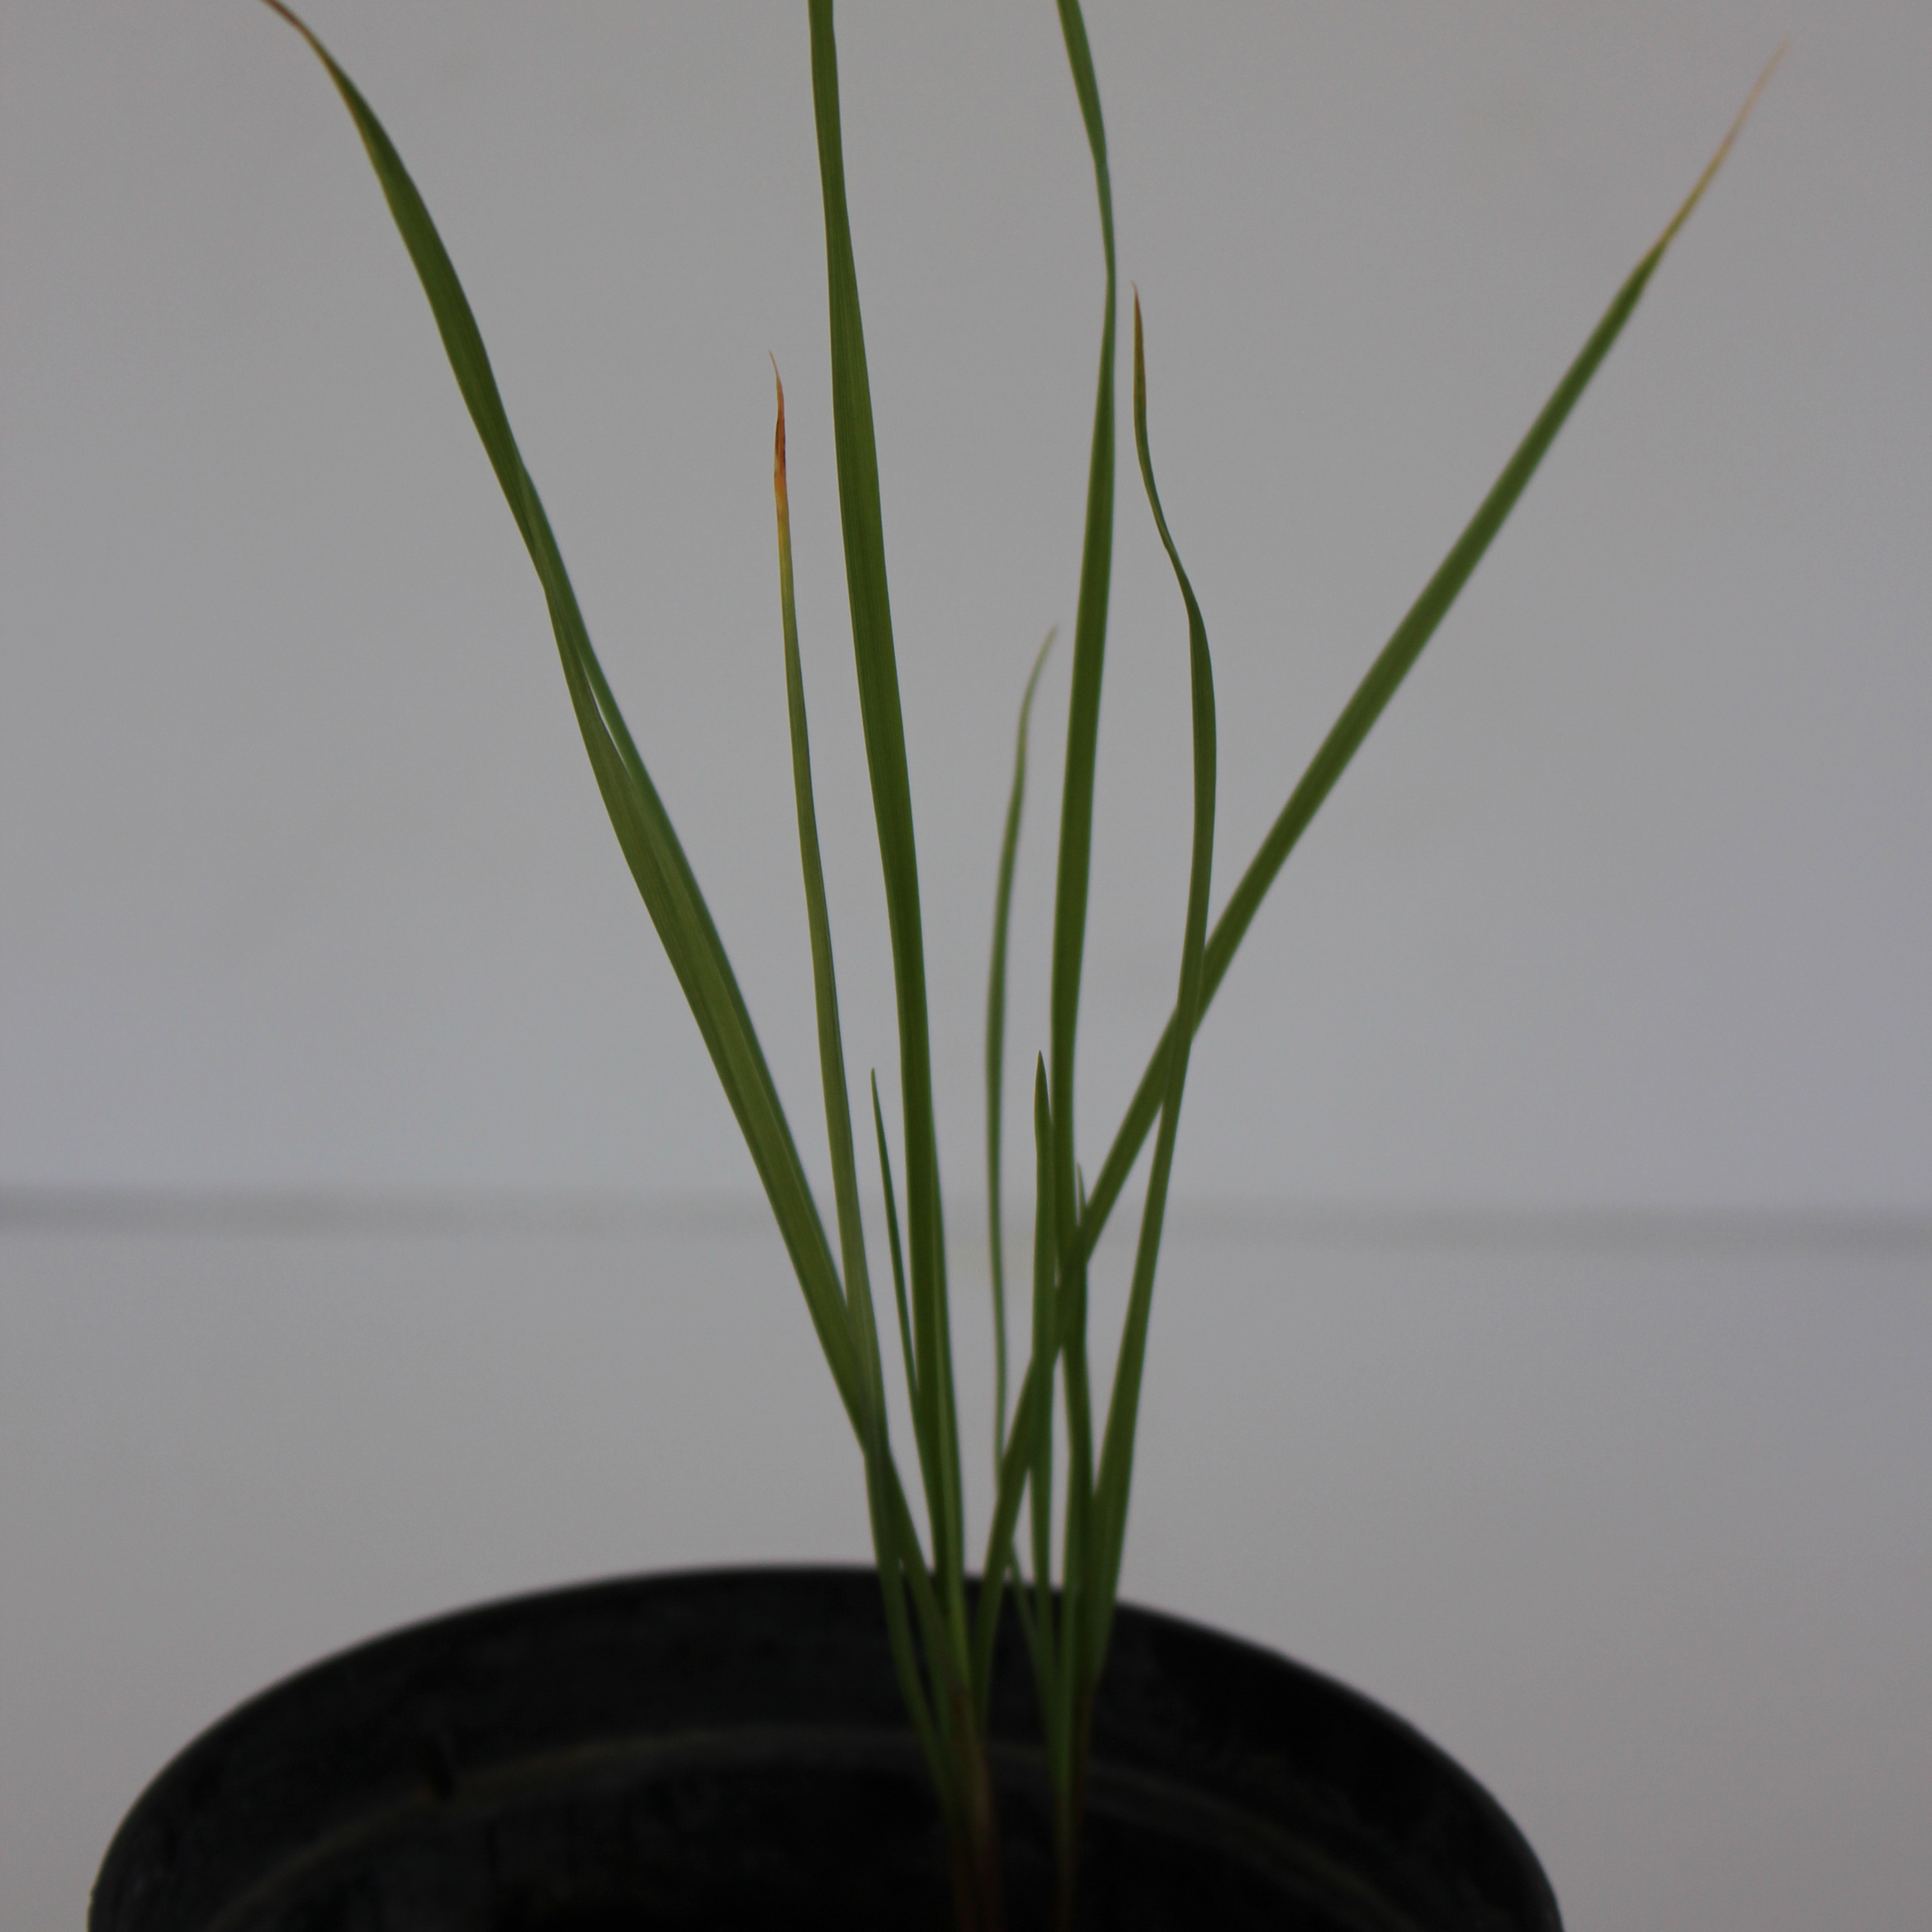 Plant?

Lolium multiflorum
